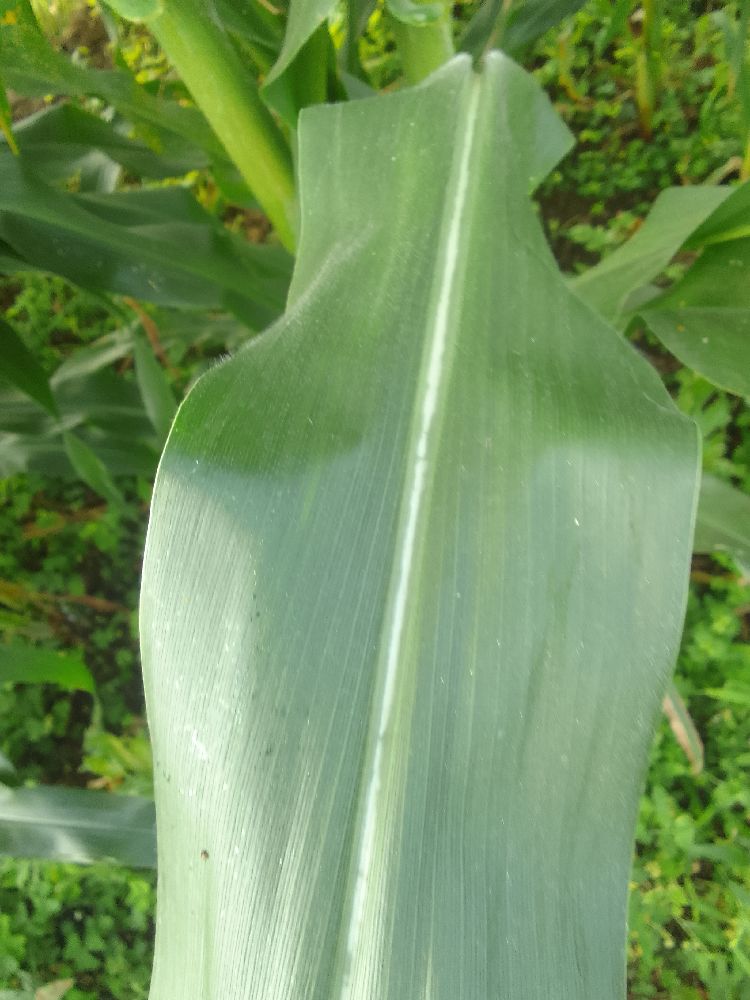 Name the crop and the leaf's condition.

maize, healthy
